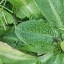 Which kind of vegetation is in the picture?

structured weed
